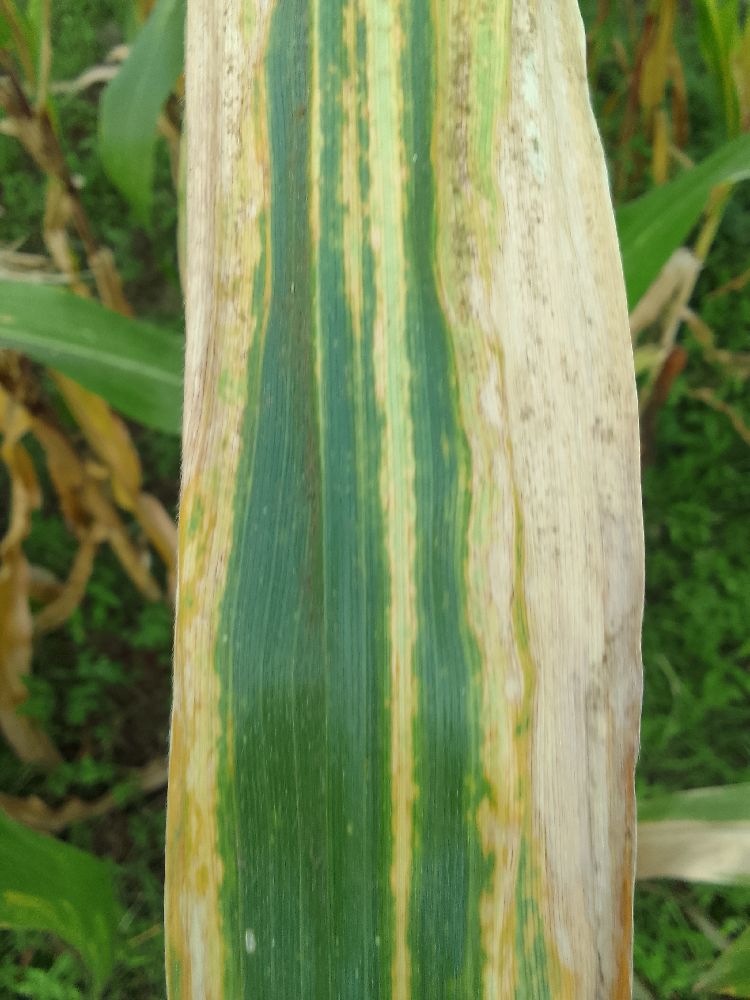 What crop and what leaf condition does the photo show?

maize, maize lethal necrosis
